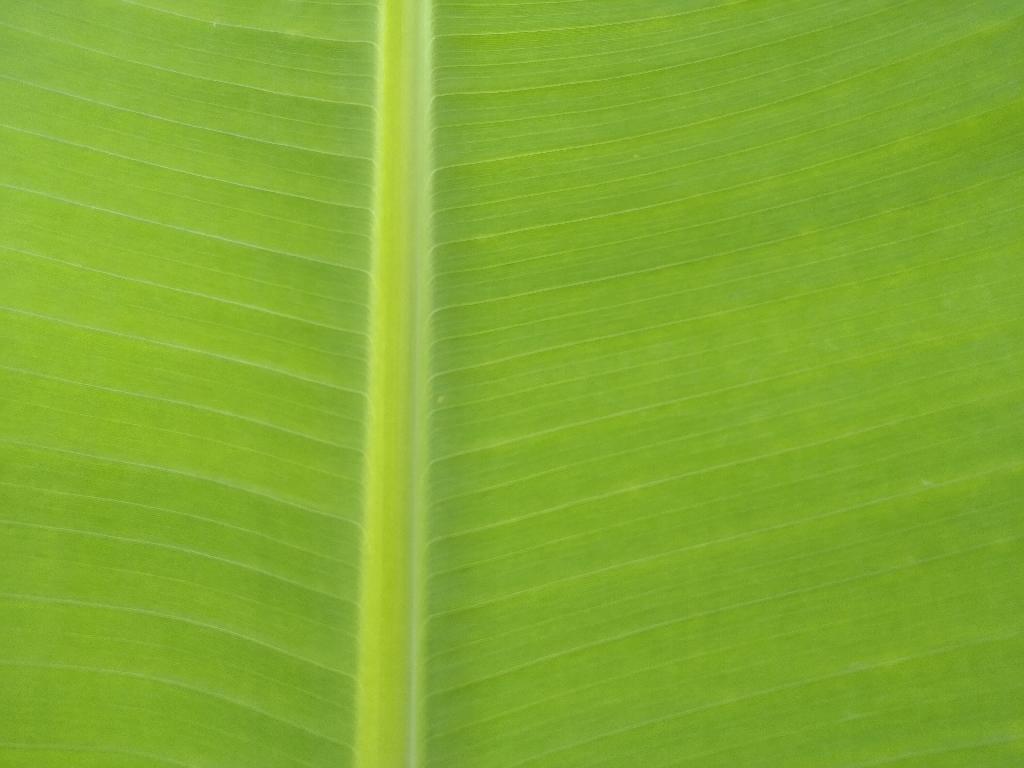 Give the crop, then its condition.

banana, healthy
